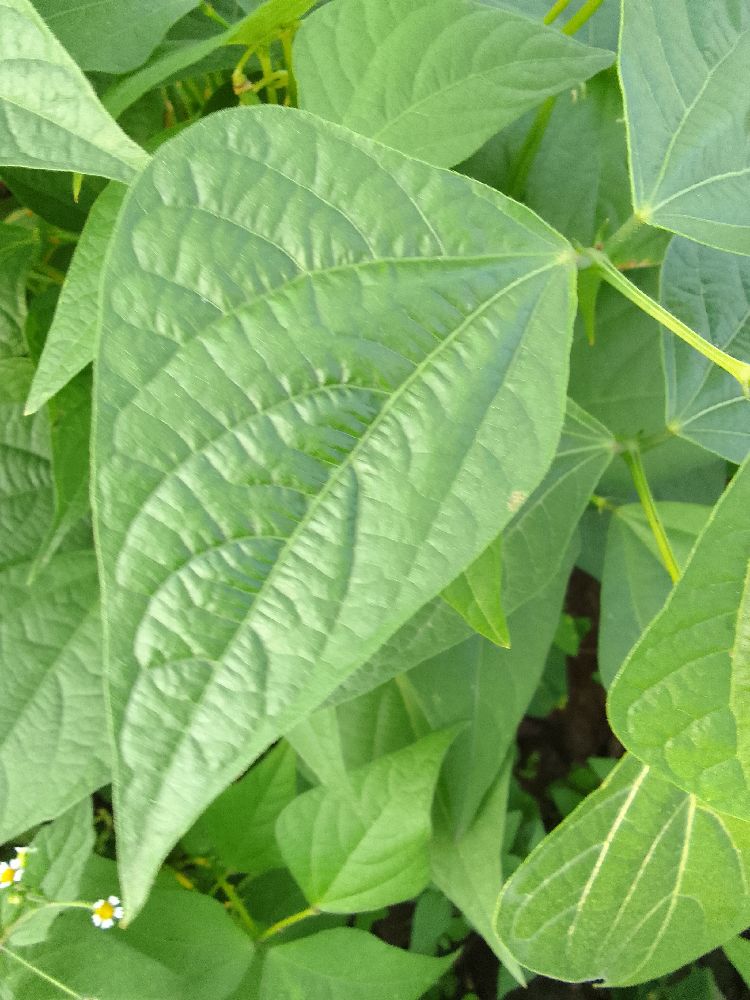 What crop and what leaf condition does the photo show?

common bean, healthy
